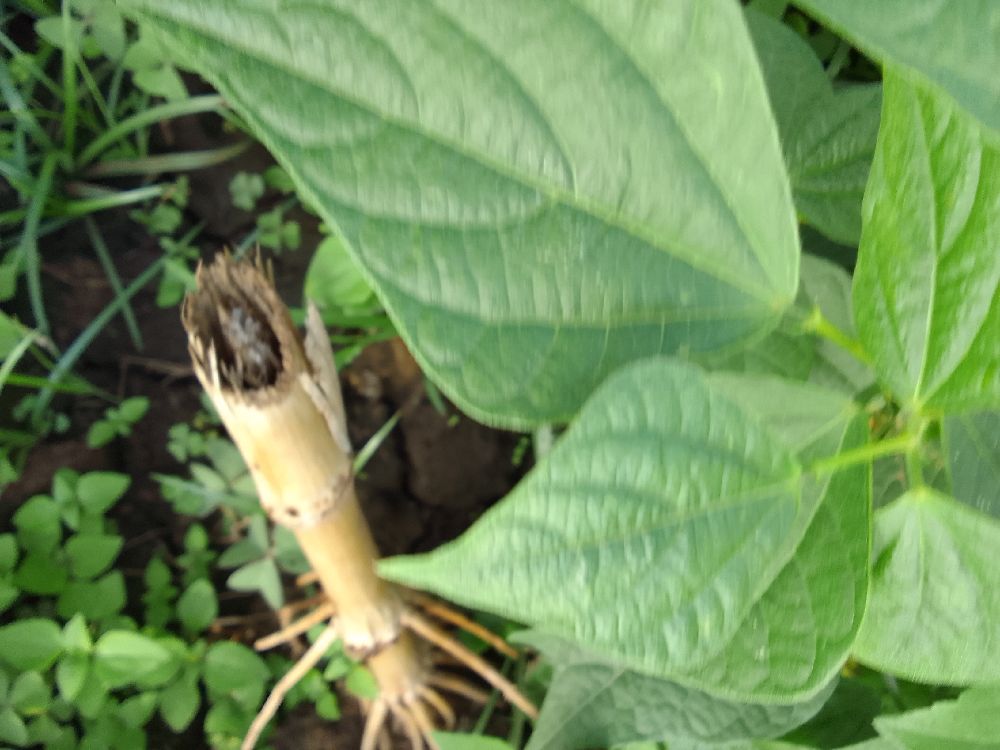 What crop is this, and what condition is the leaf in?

common bean, healthy
